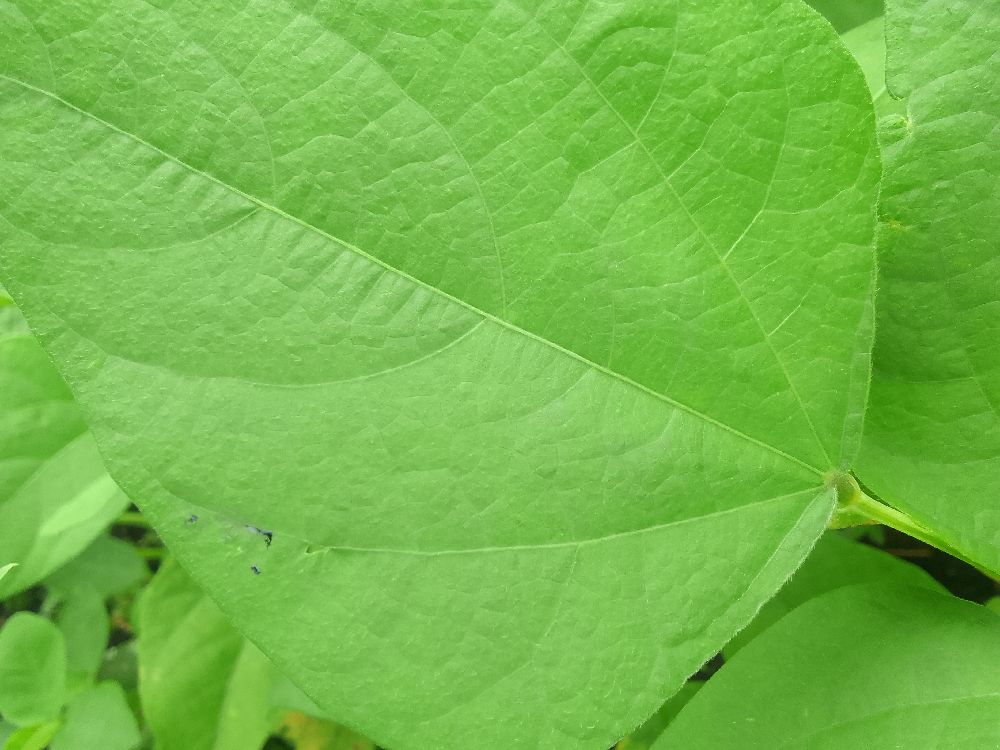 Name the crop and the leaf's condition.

common bean, healthy
